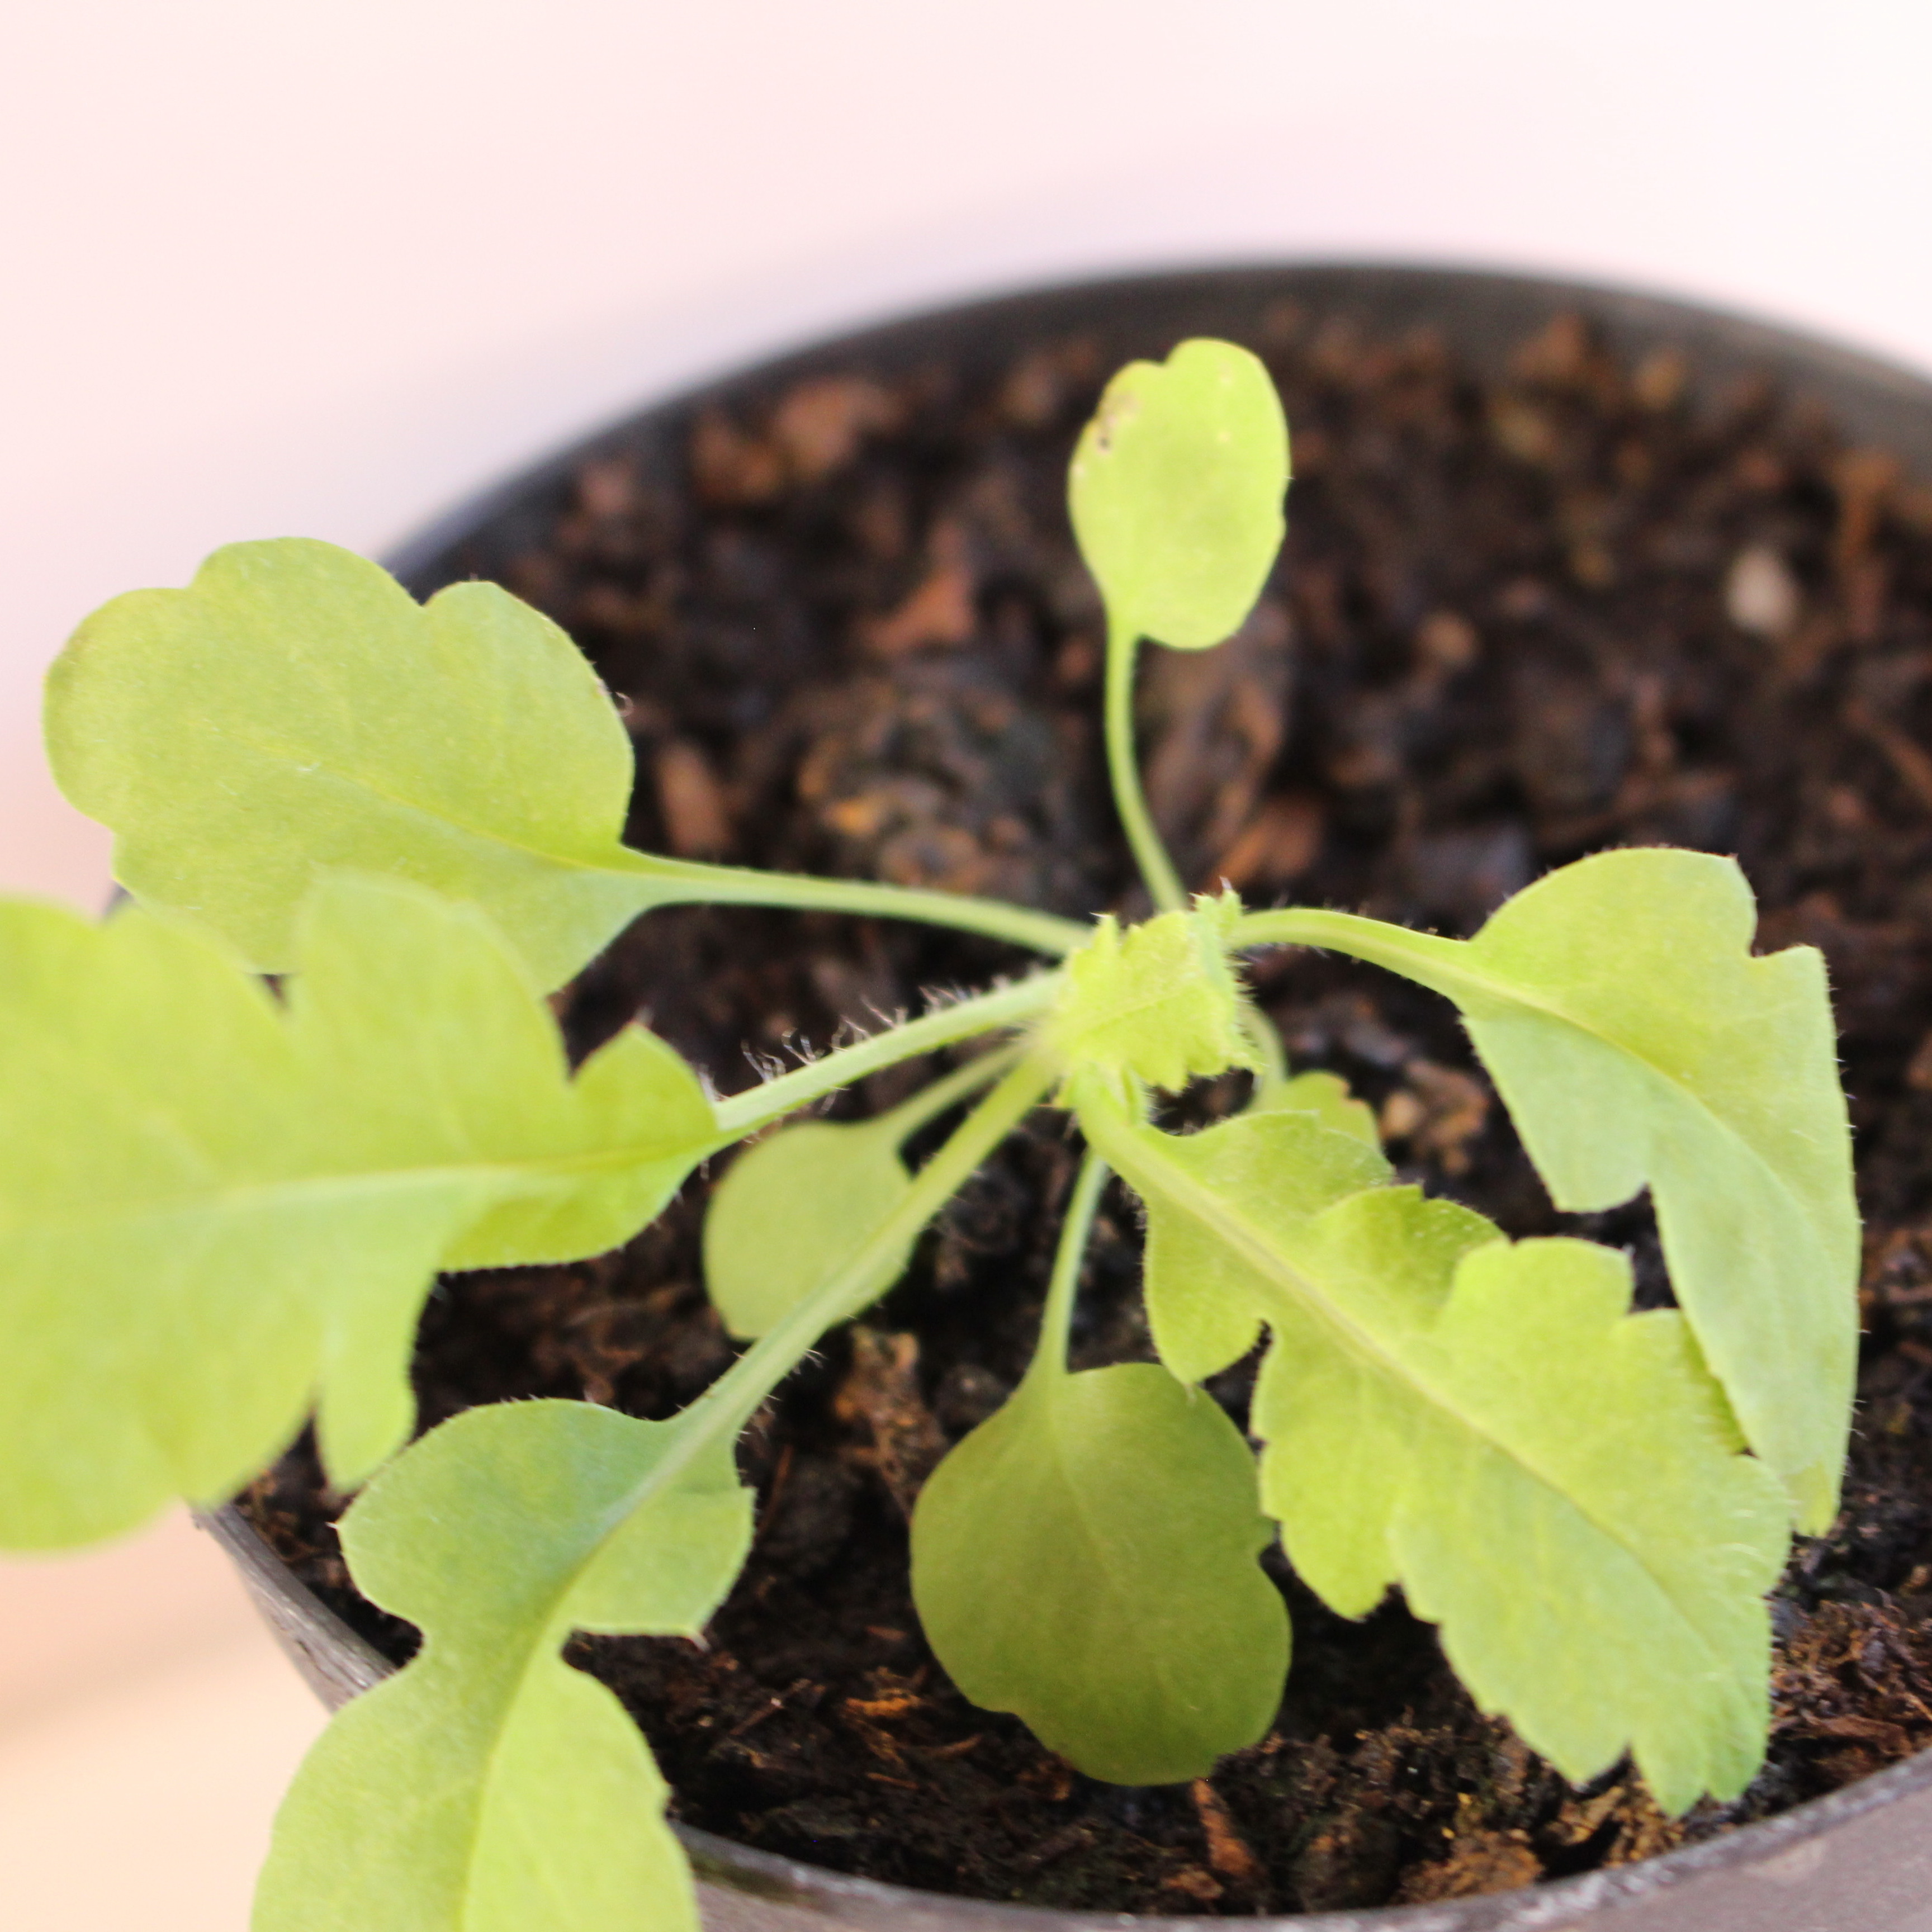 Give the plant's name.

Papaver rhoeas
